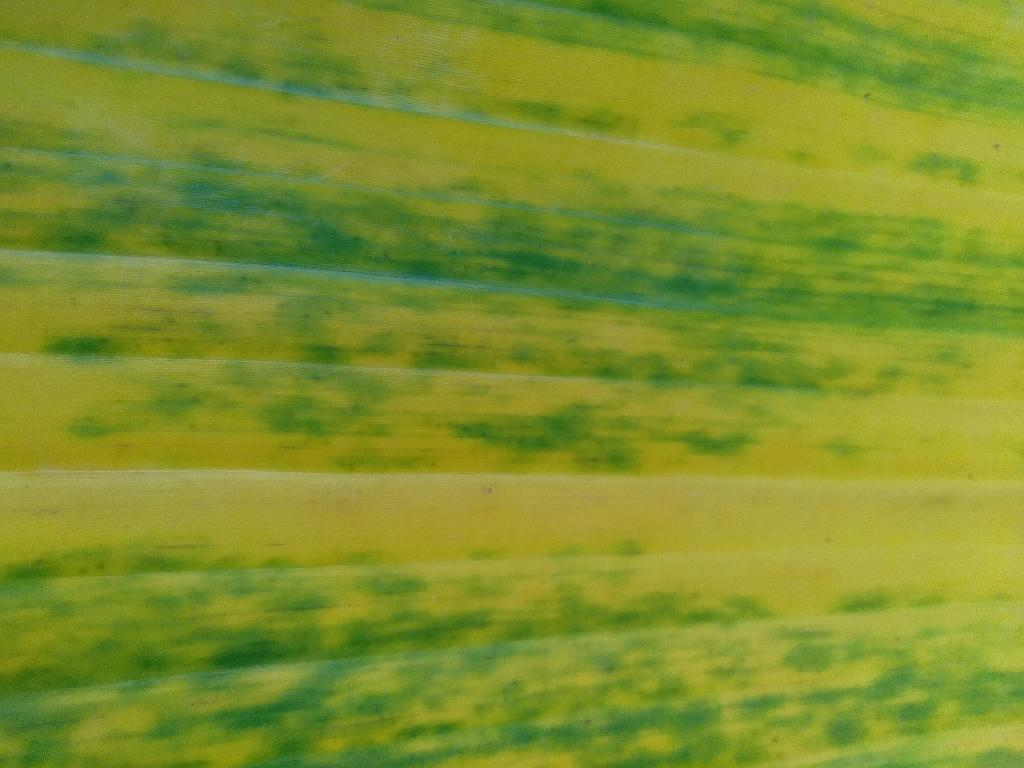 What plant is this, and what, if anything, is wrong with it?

banana, fusarium wilt race 1
